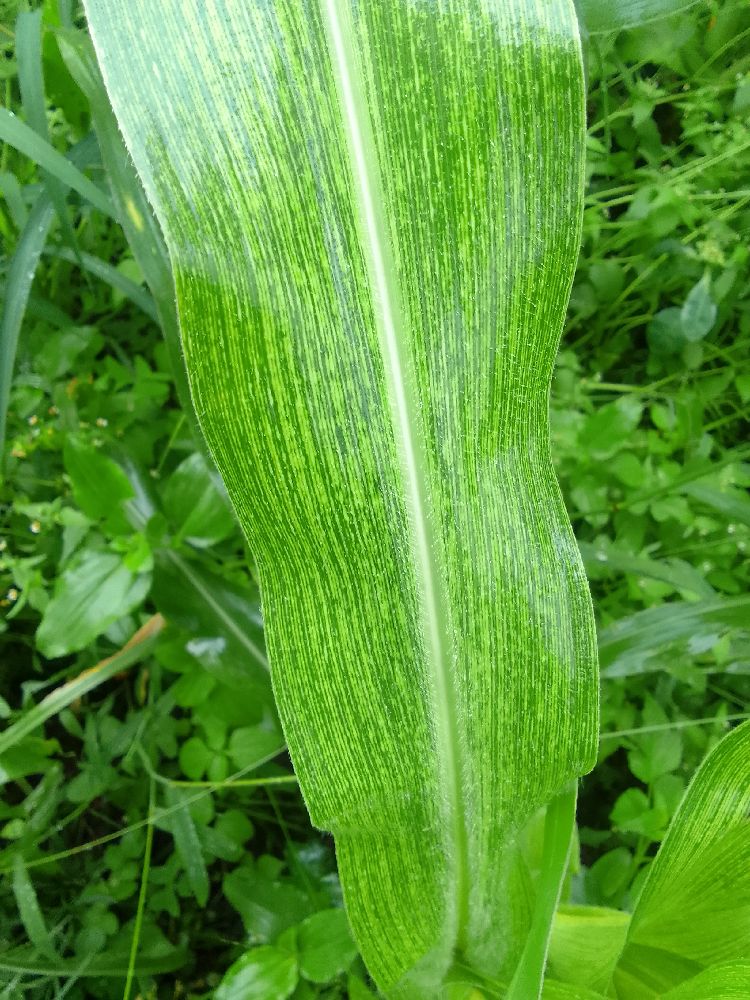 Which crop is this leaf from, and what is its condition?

maize, maize streak virus
